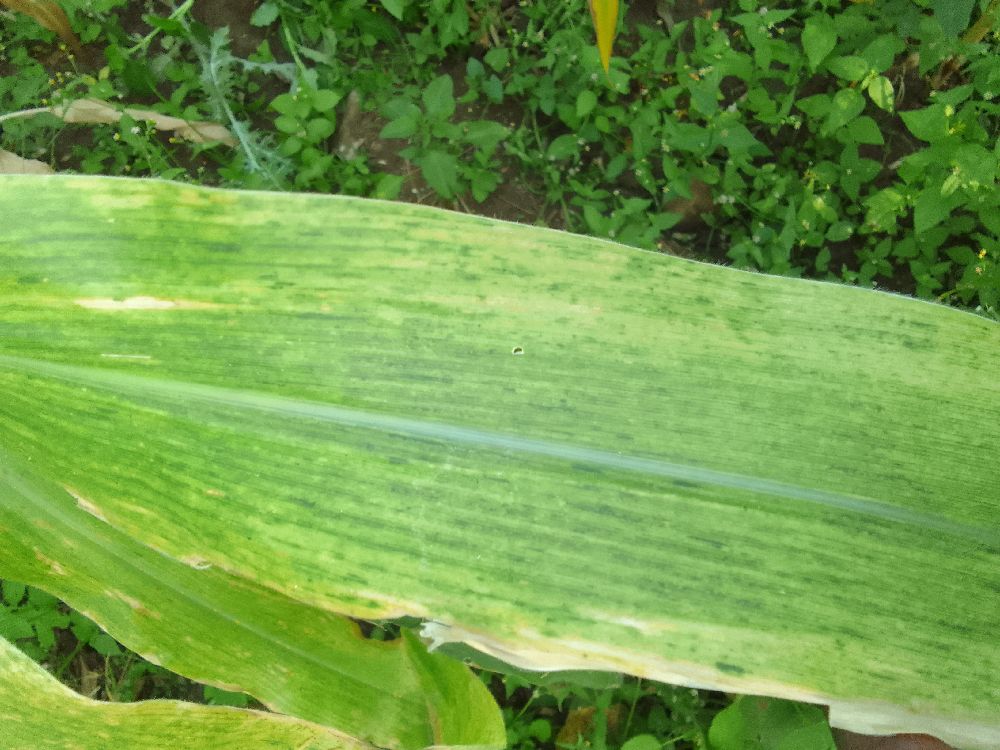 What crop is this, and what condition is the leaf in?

maize, maize lethal necrosis
